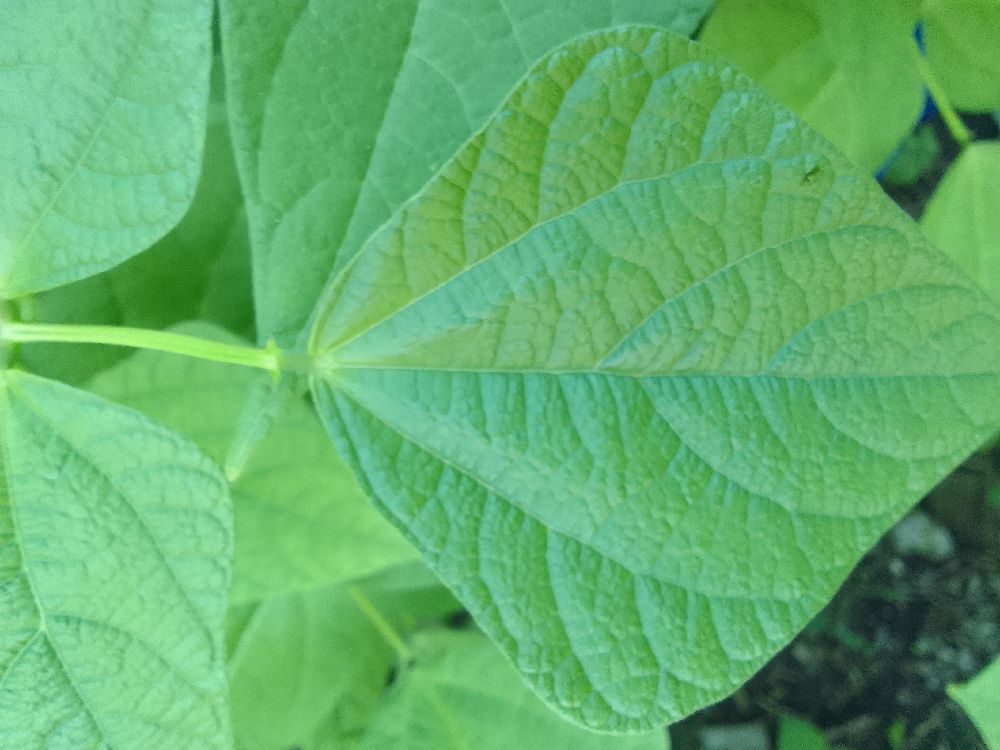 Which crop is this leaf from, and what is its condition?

common bean, healthy
